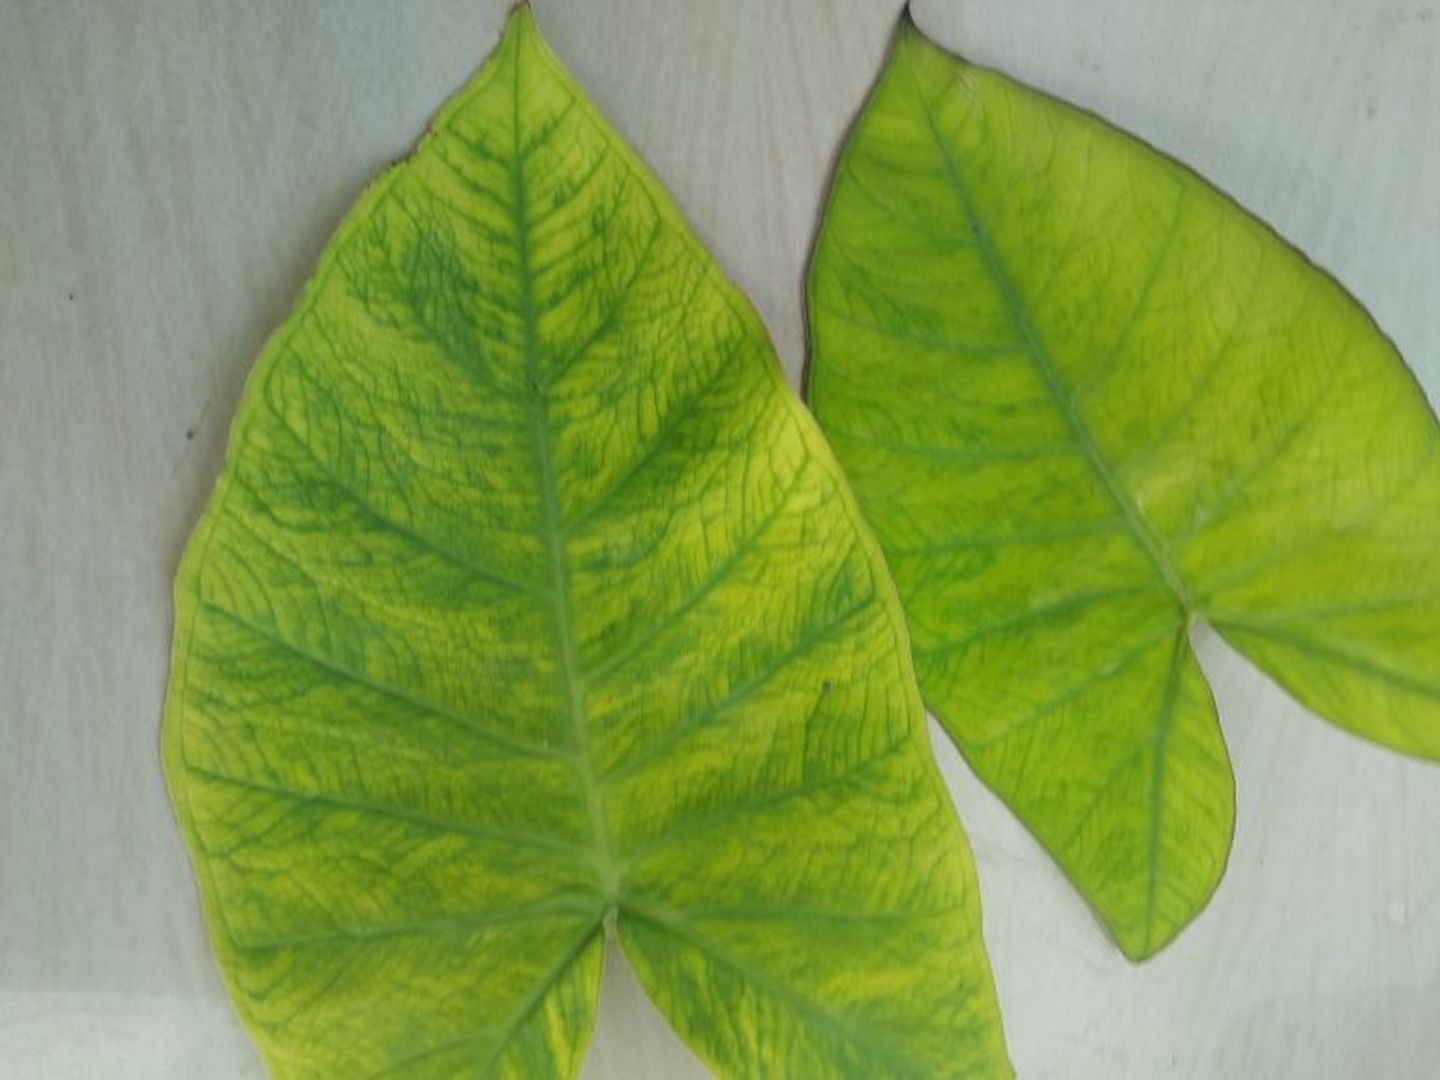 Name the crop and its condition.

taro, mosaic
